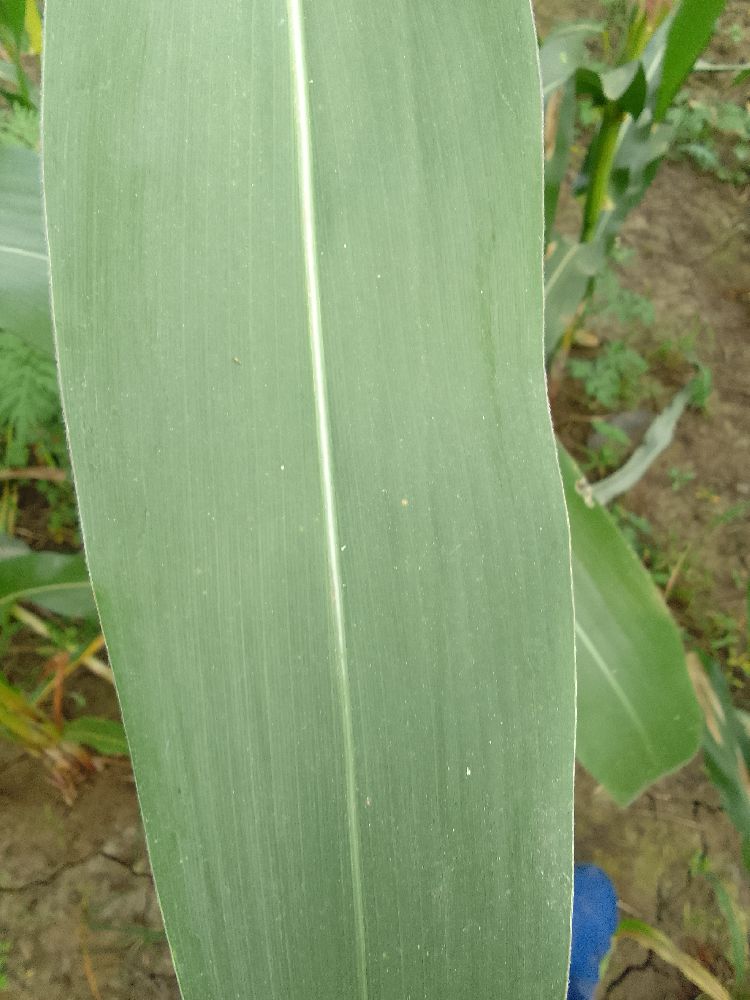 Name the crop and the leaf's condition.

maize, healthy
